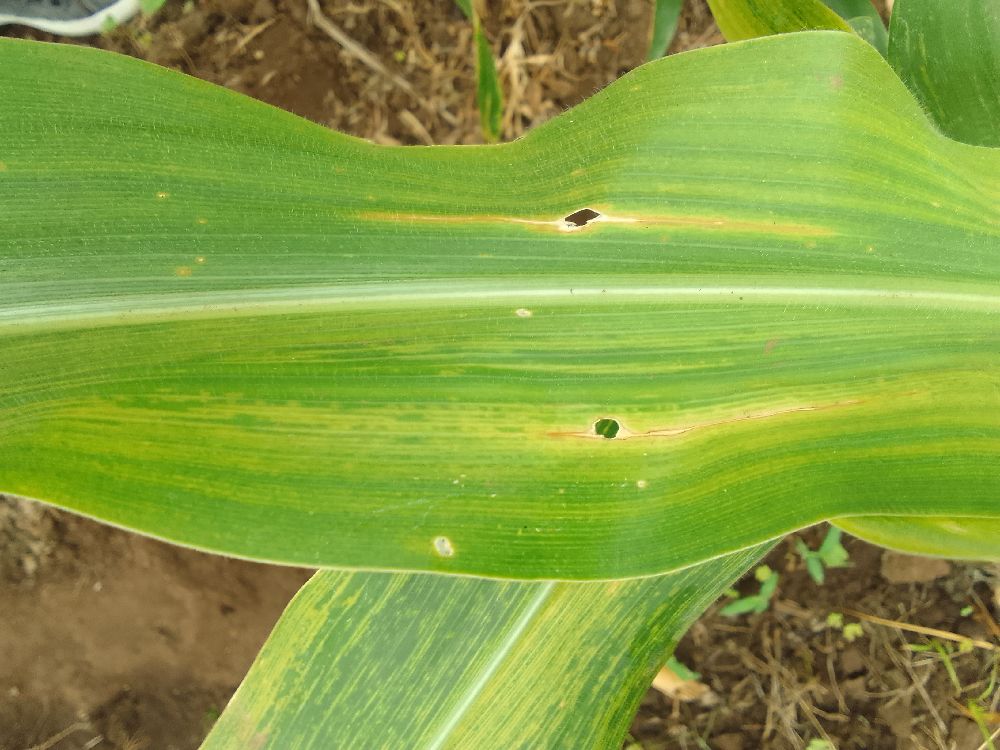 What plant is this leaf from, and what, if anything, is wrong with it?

maize, maize lethal necrosis
